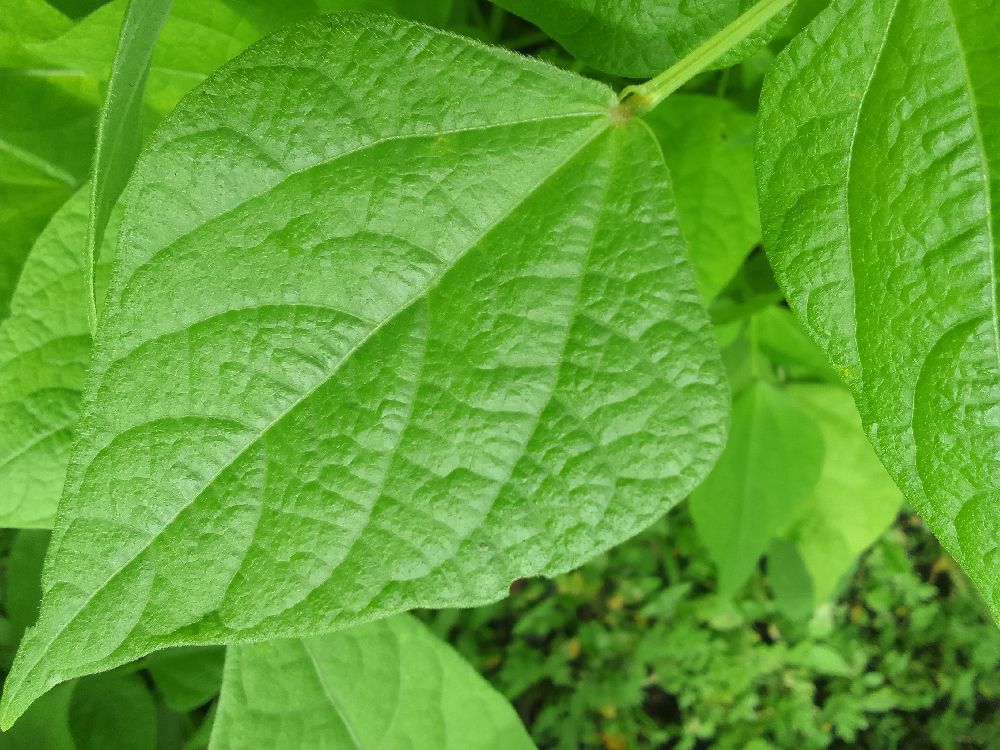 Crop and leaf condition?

common bean, healthy
